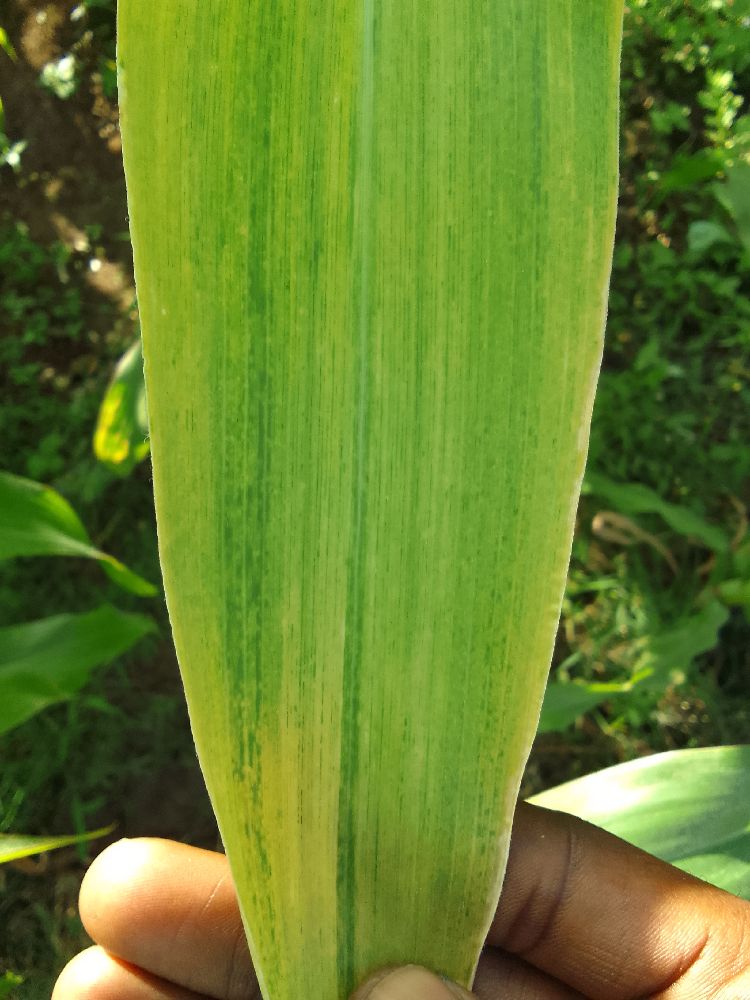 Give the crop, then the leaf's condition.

maize, maize lethal necrosis
